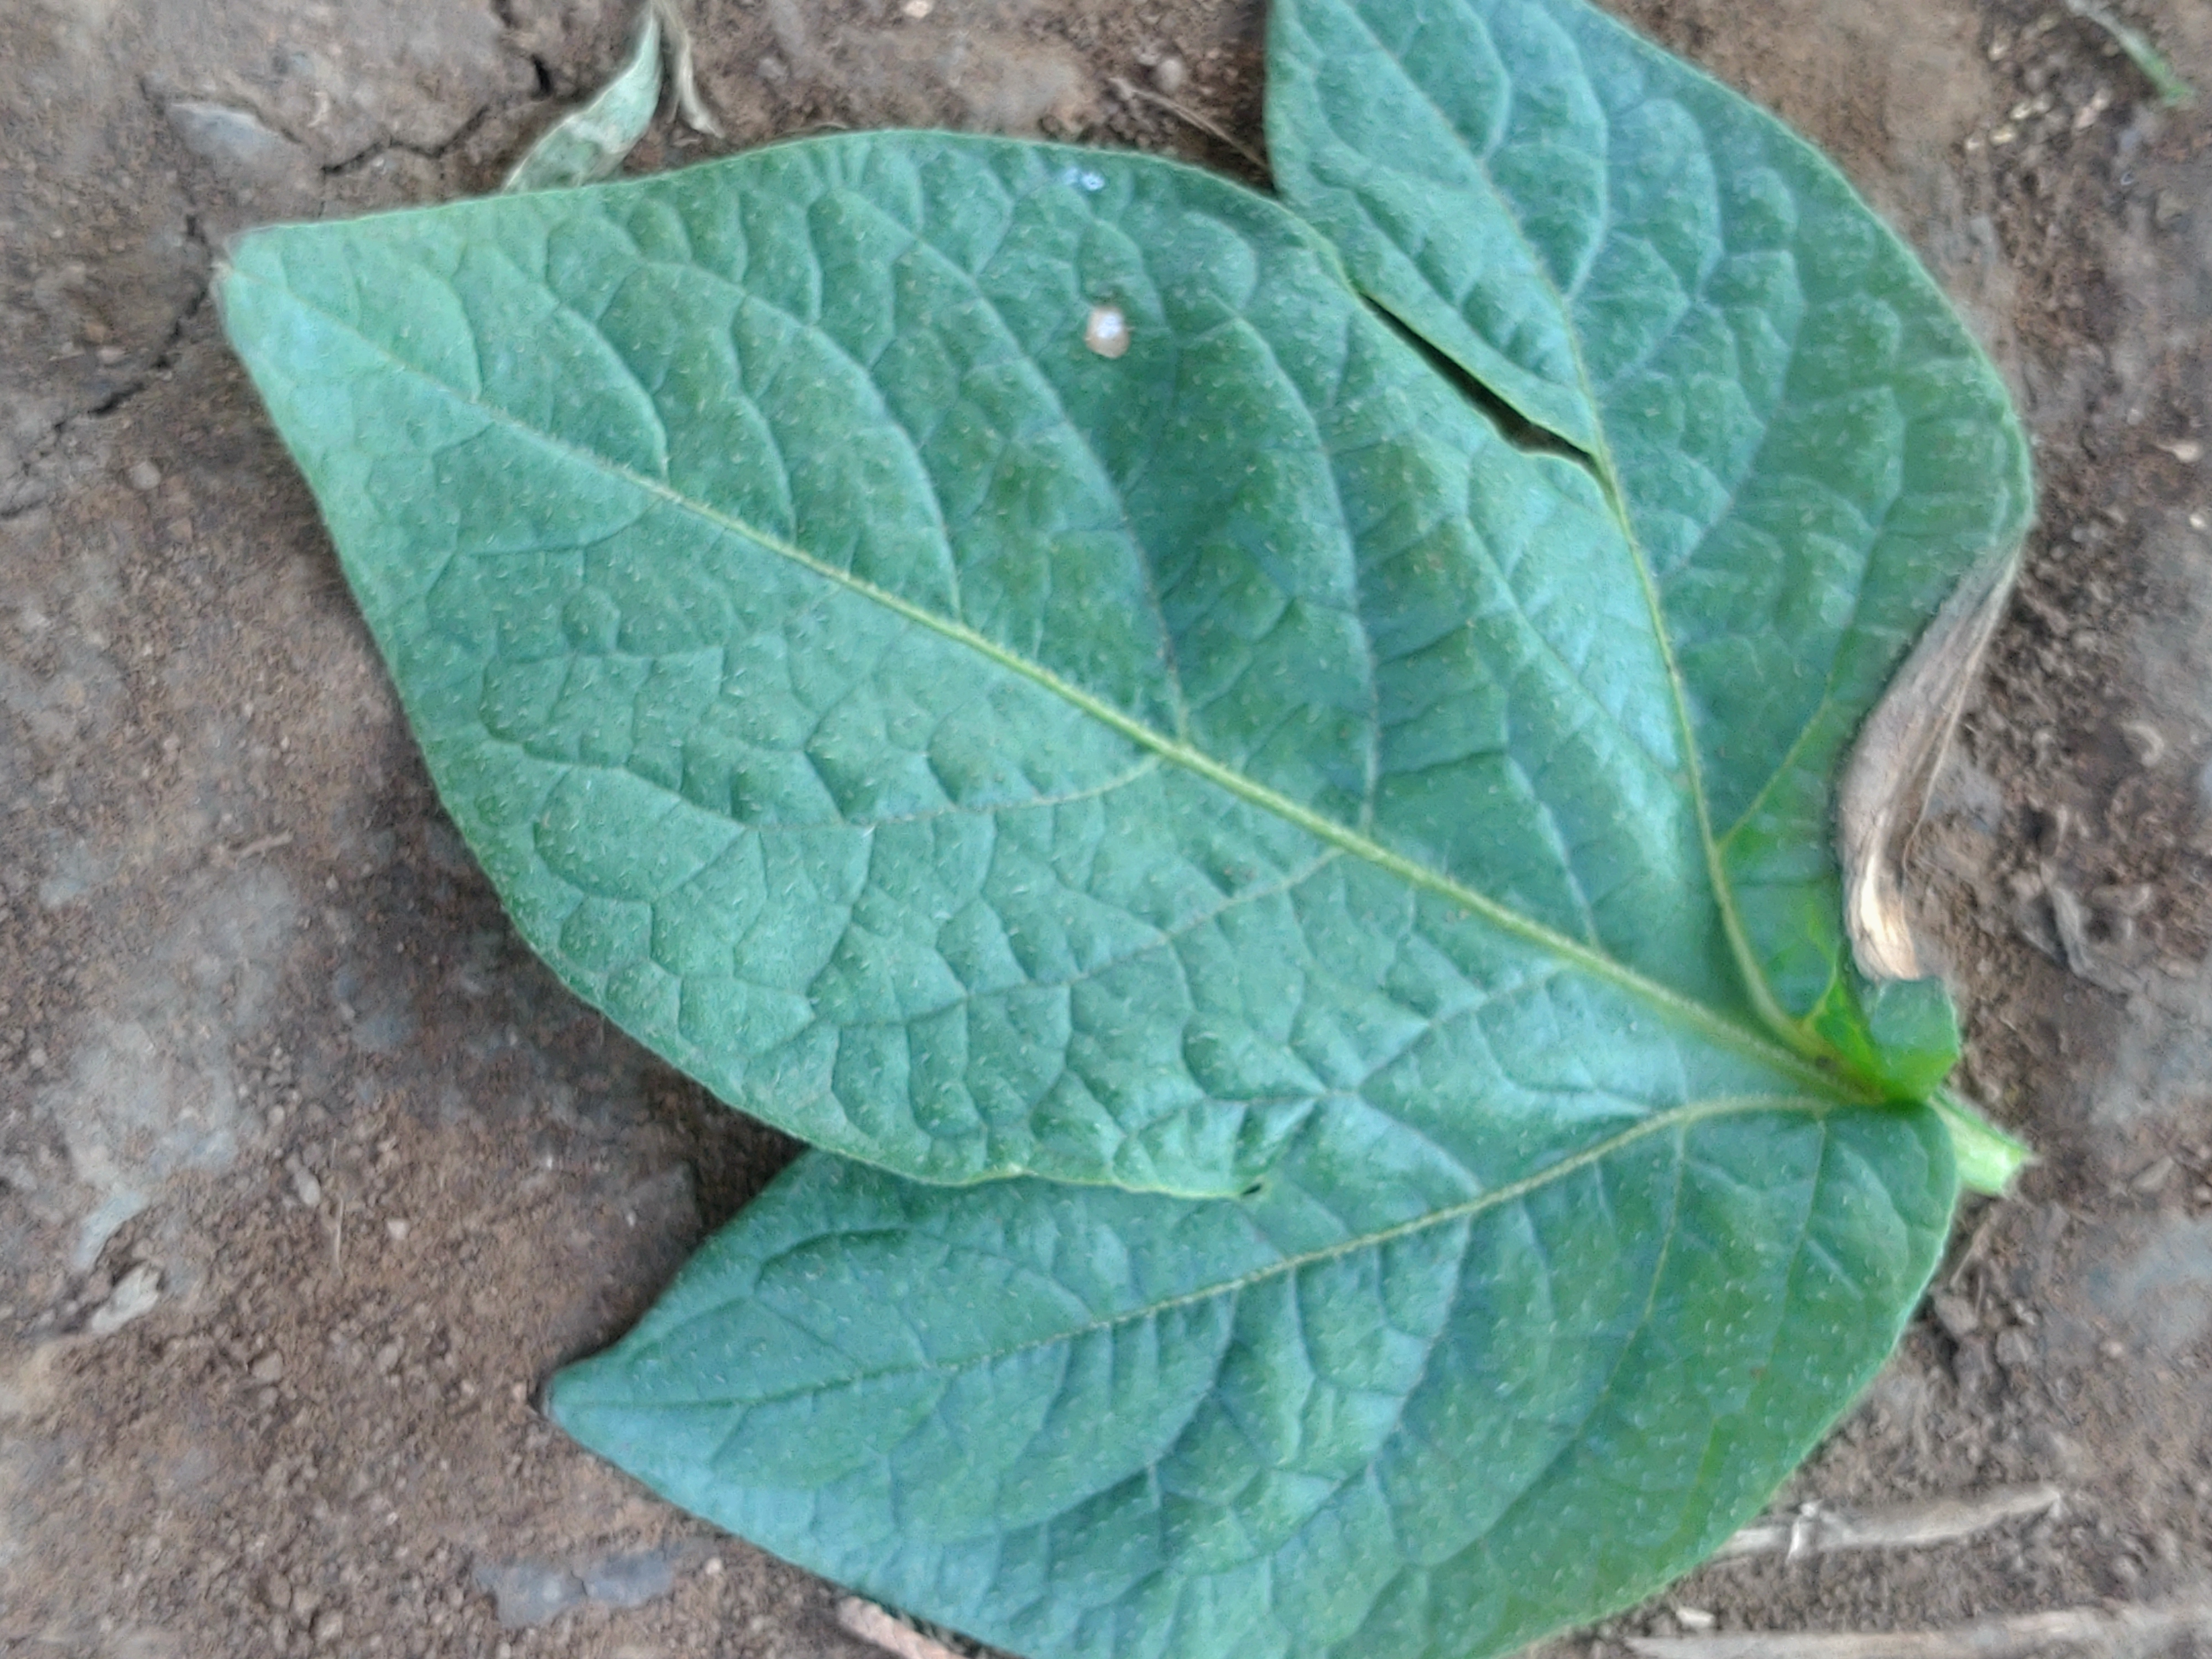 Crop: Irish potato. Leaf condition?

early blight
